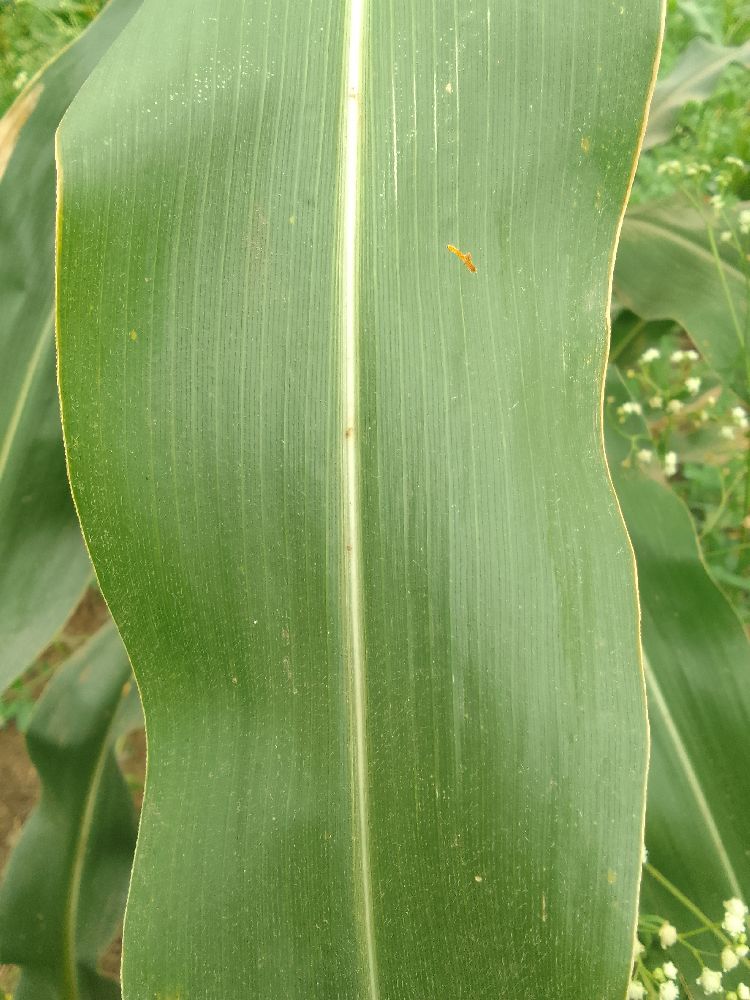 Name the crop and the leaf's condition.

maize, healthy
